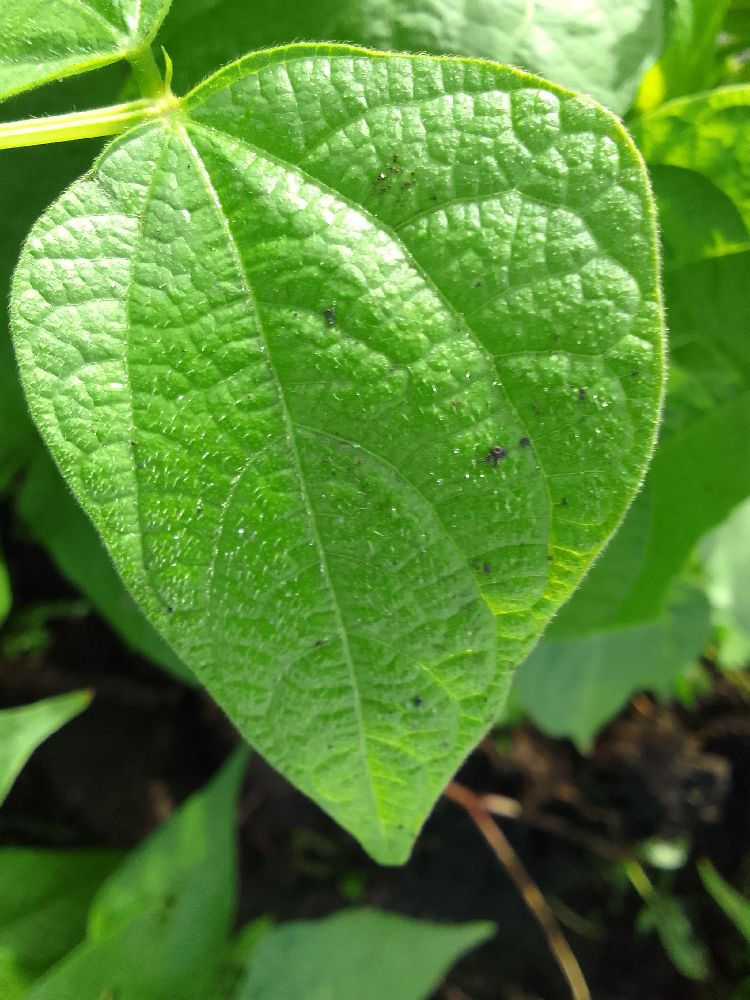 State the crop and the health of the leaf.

common bean, healthy
